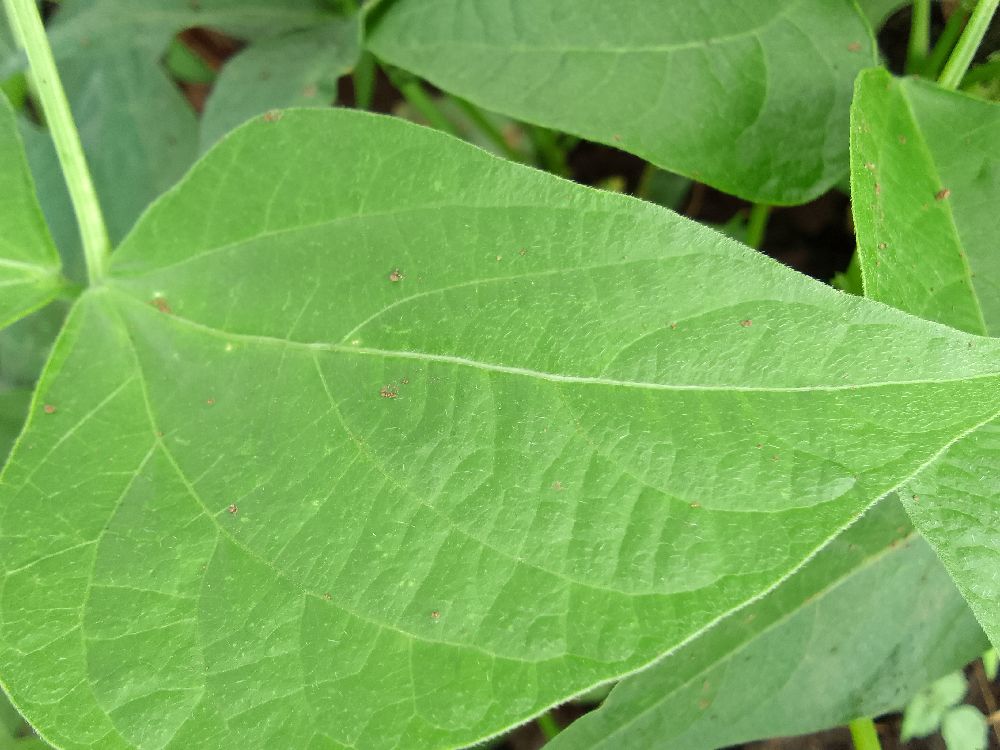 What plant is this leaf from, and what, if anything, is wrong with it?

common bean, healthy
